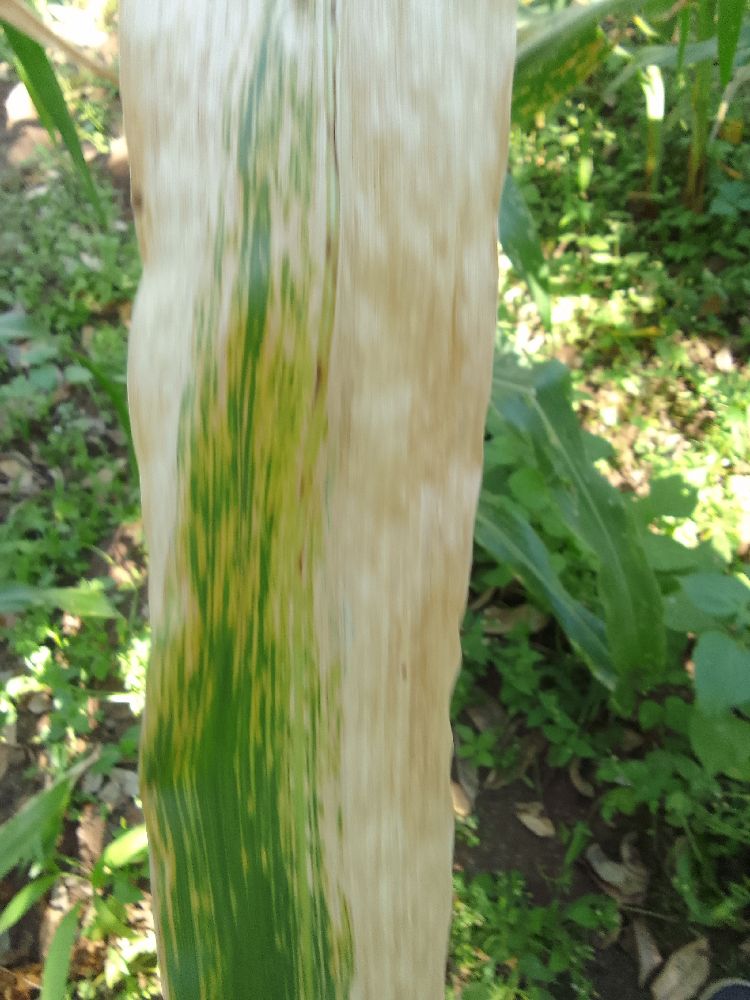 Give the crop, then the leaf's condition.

maize, maize lethal necrosis
